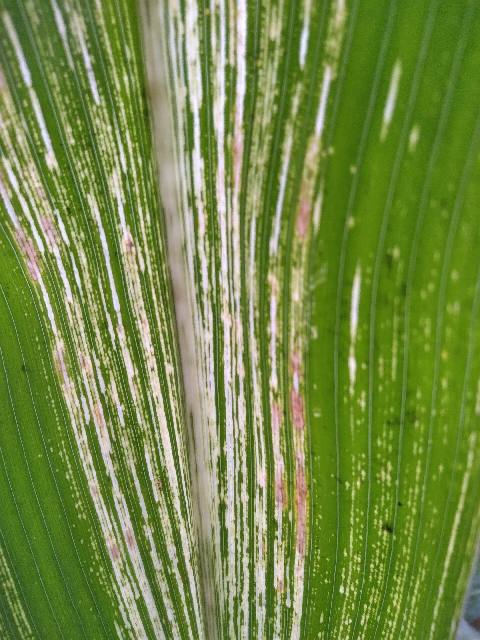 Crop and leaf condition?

maize, maize streak virus
